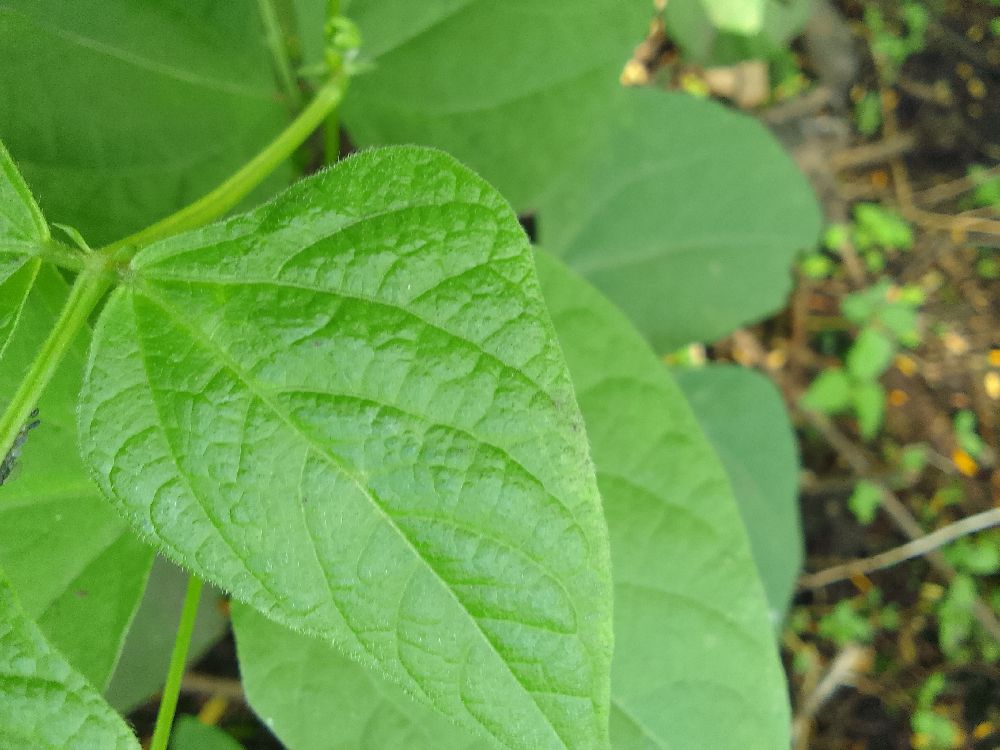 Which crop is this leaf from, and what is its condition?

common bean, healthy
